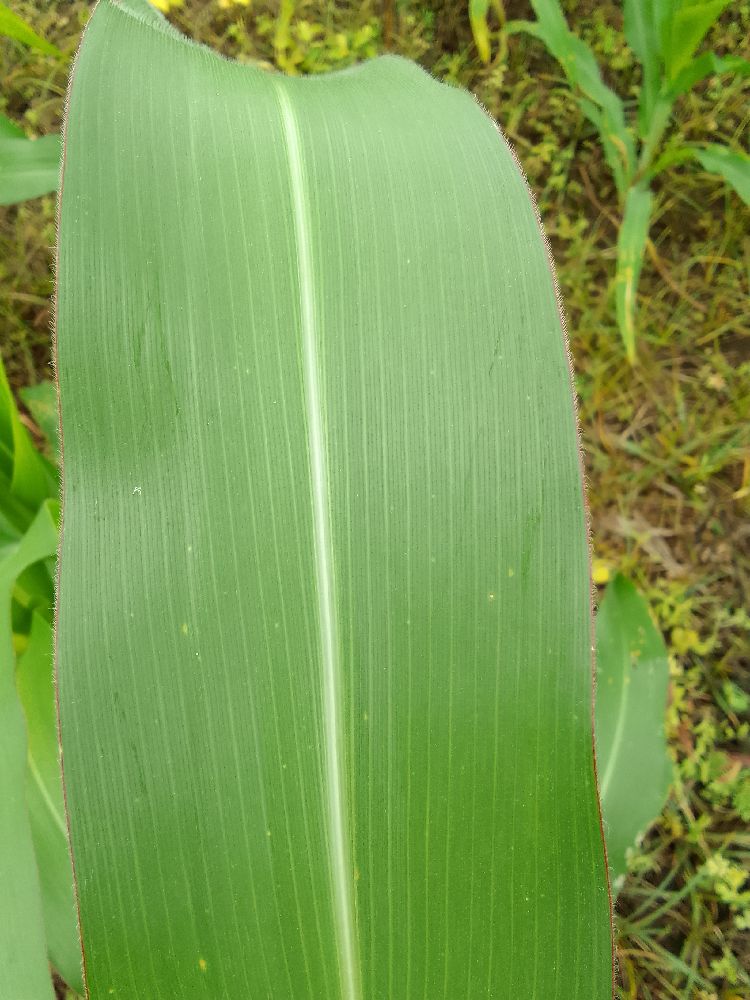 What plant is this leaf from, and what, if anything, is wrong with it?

maize, healthy
